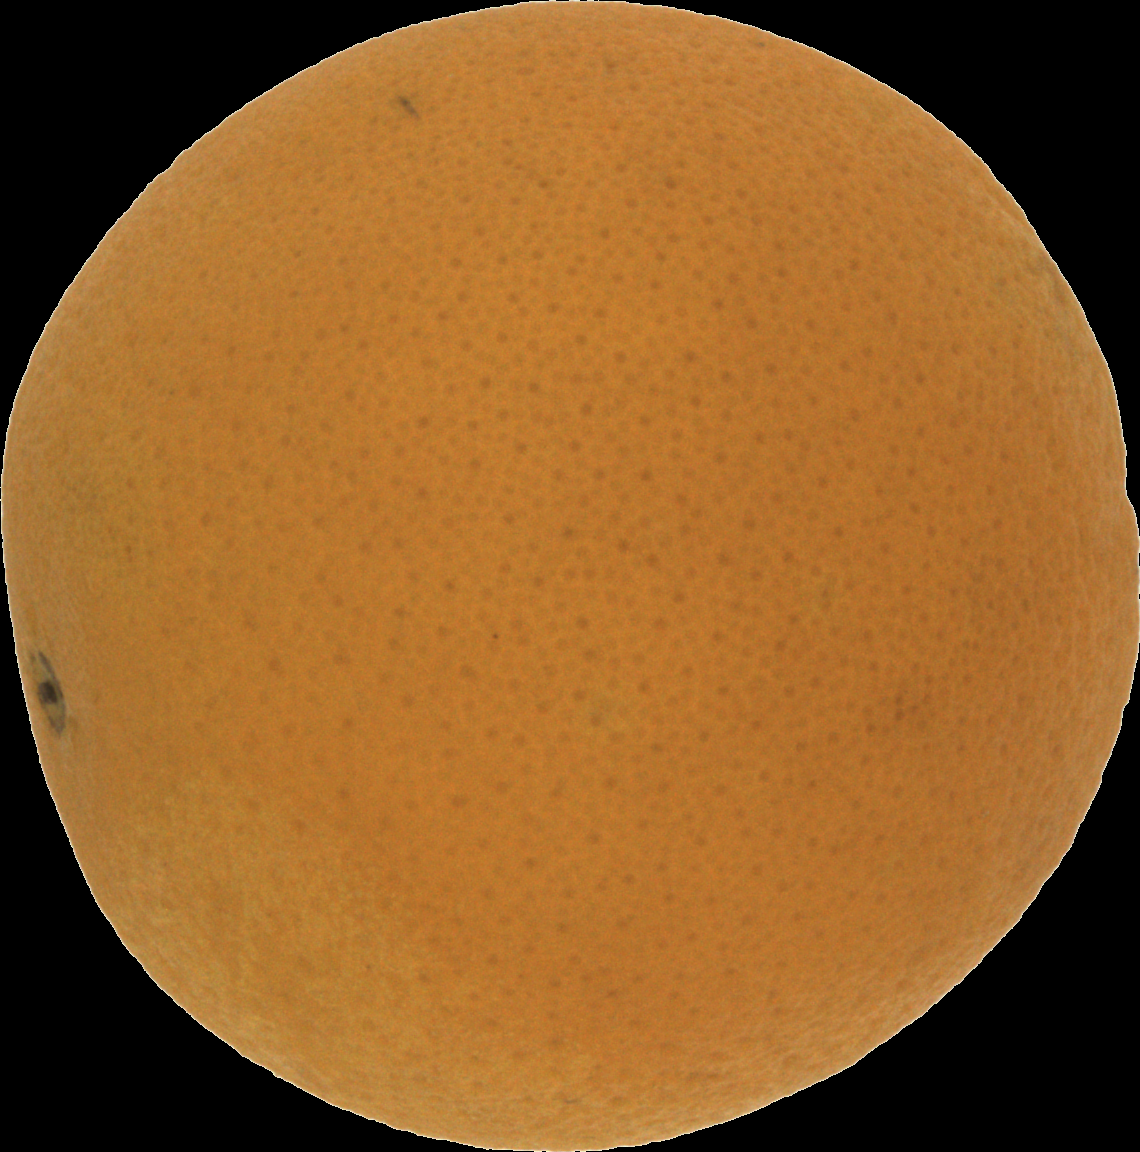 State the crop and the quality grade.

orange, good
